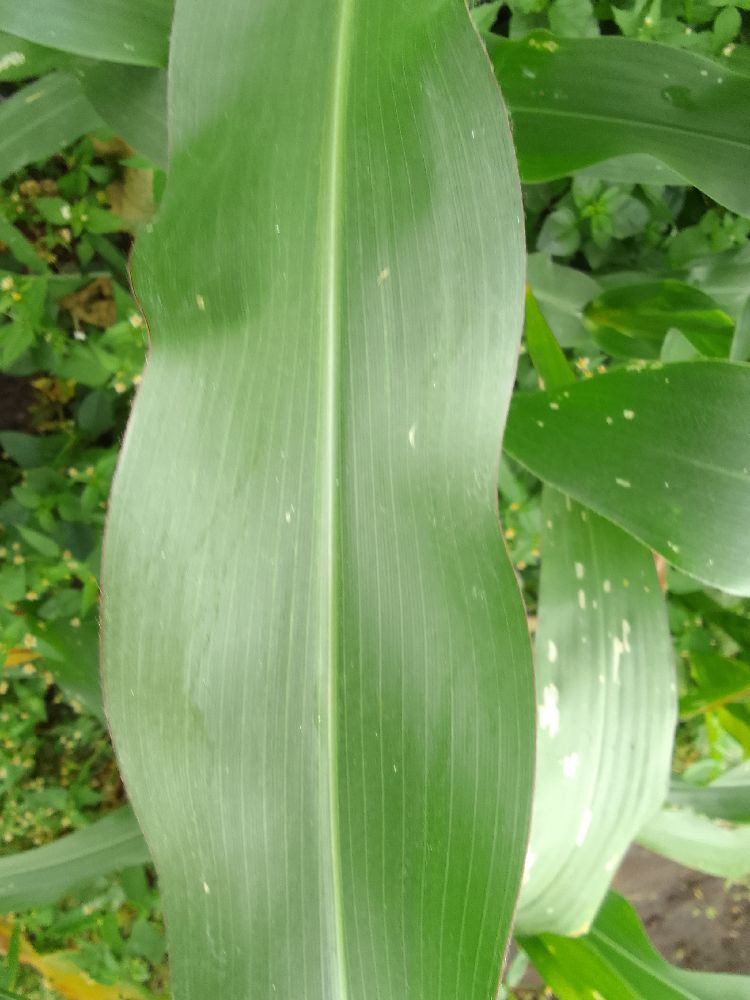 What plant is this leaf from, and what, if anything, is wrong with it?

maize, healthy
